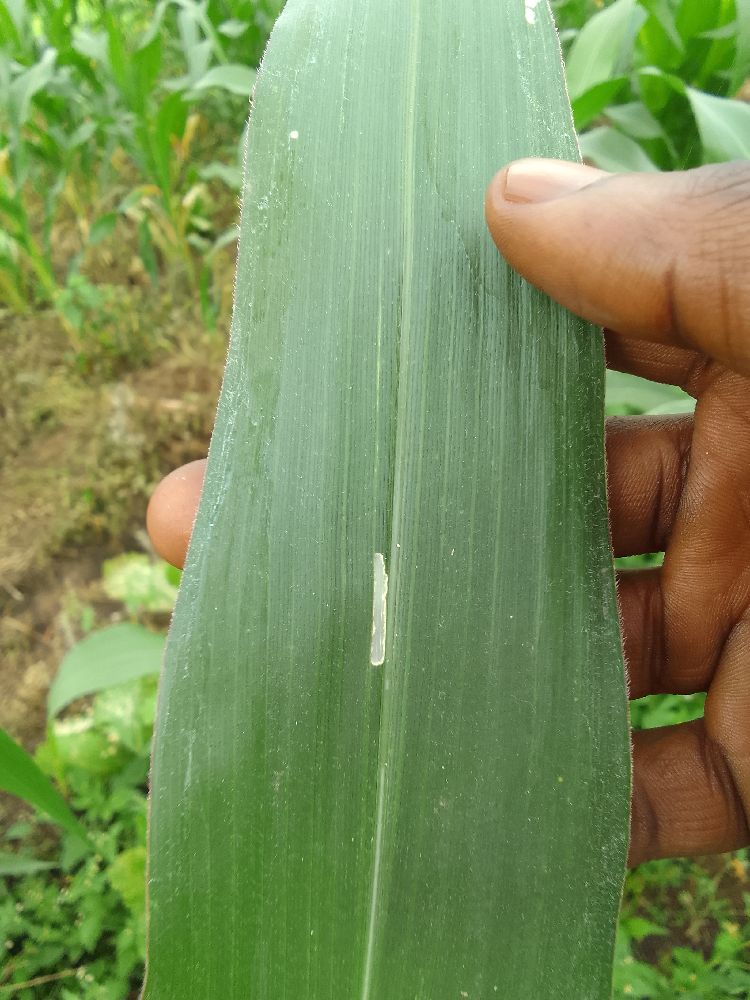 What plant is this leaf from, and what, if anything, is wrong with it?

maize, healthy
